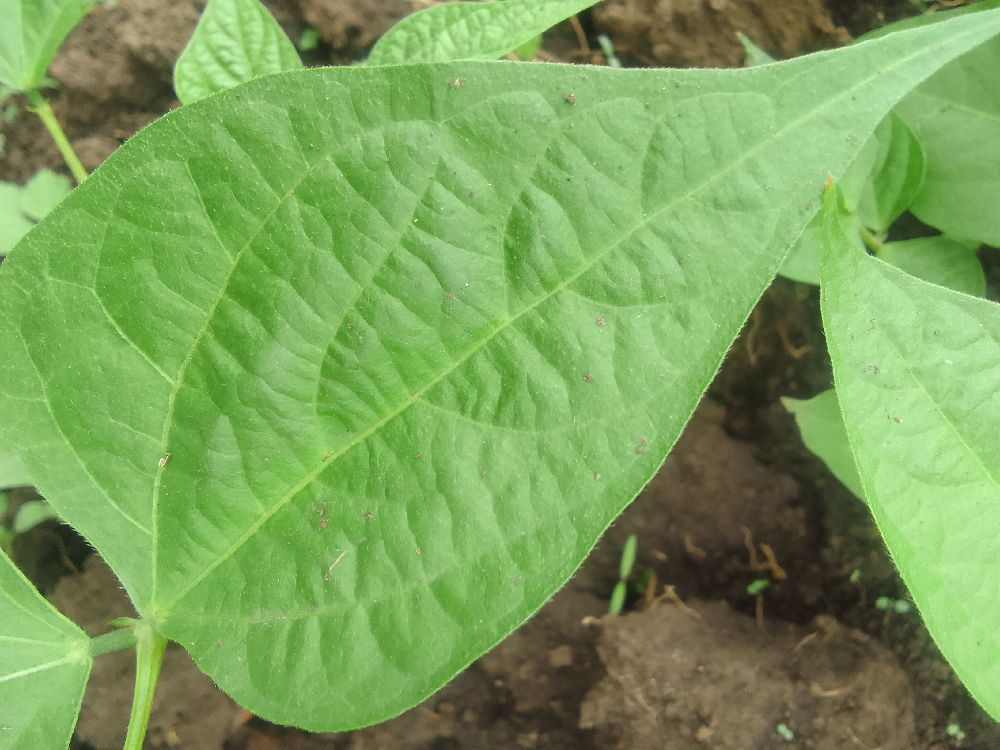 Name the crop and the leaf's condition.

common bean, healthy
